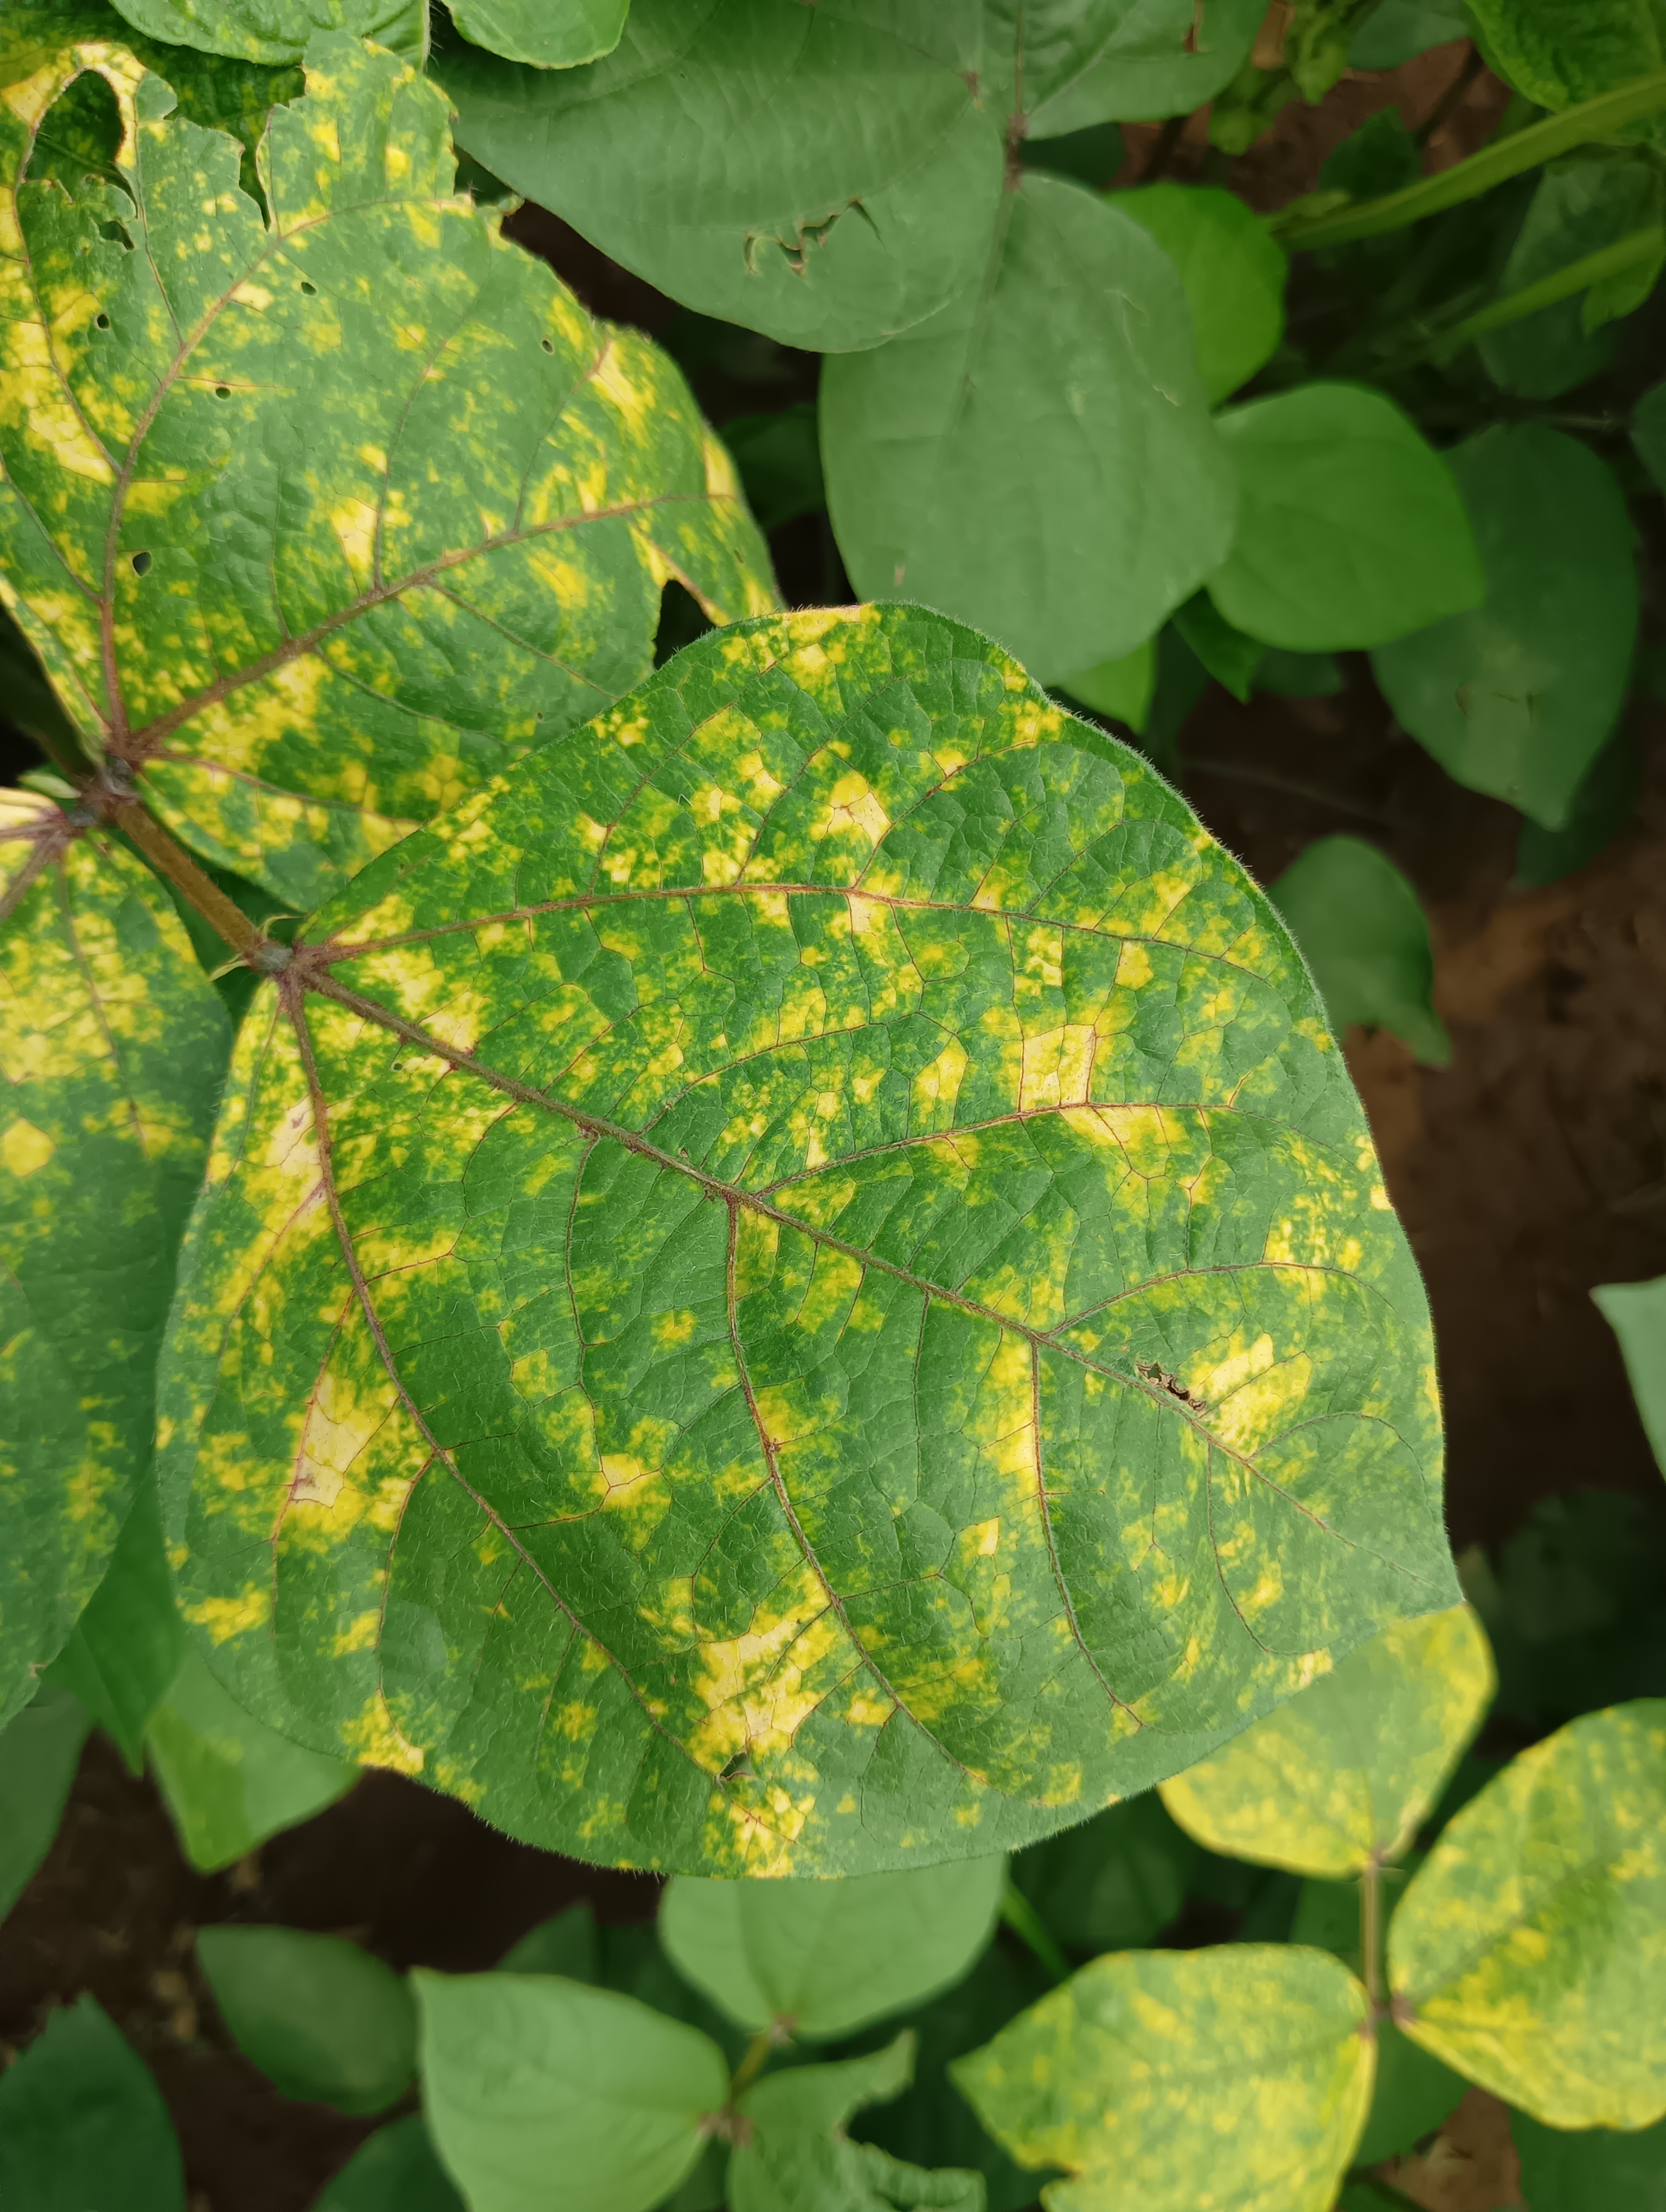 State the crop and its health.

mungbean, yellow mosaic
